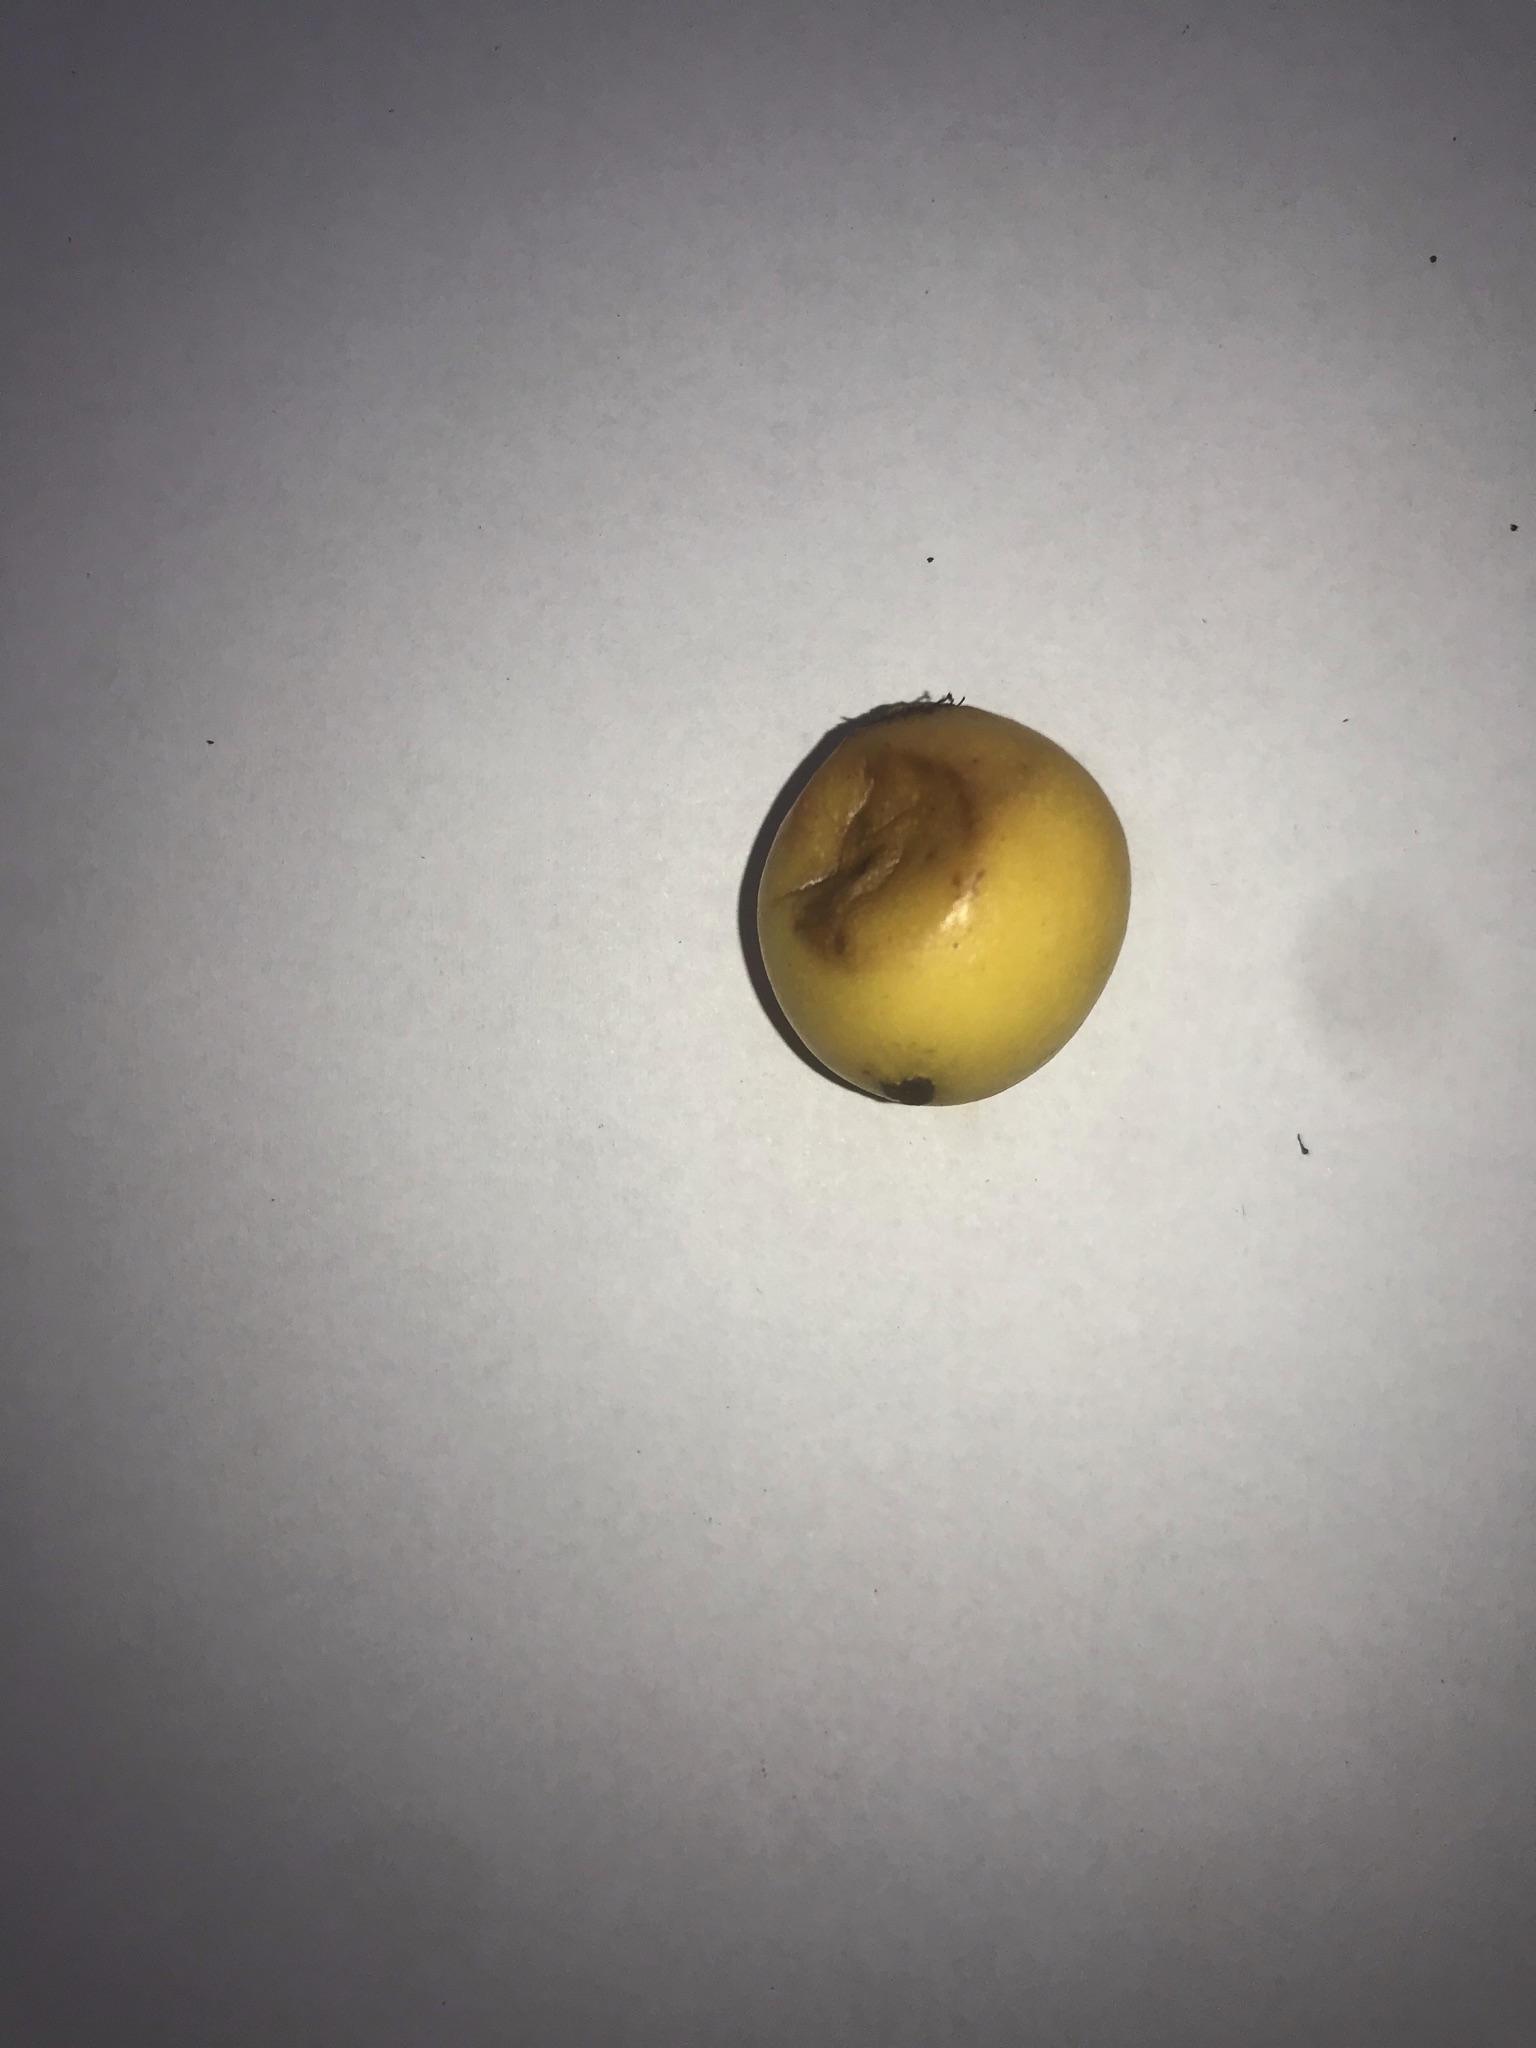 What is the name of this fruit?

abiu
